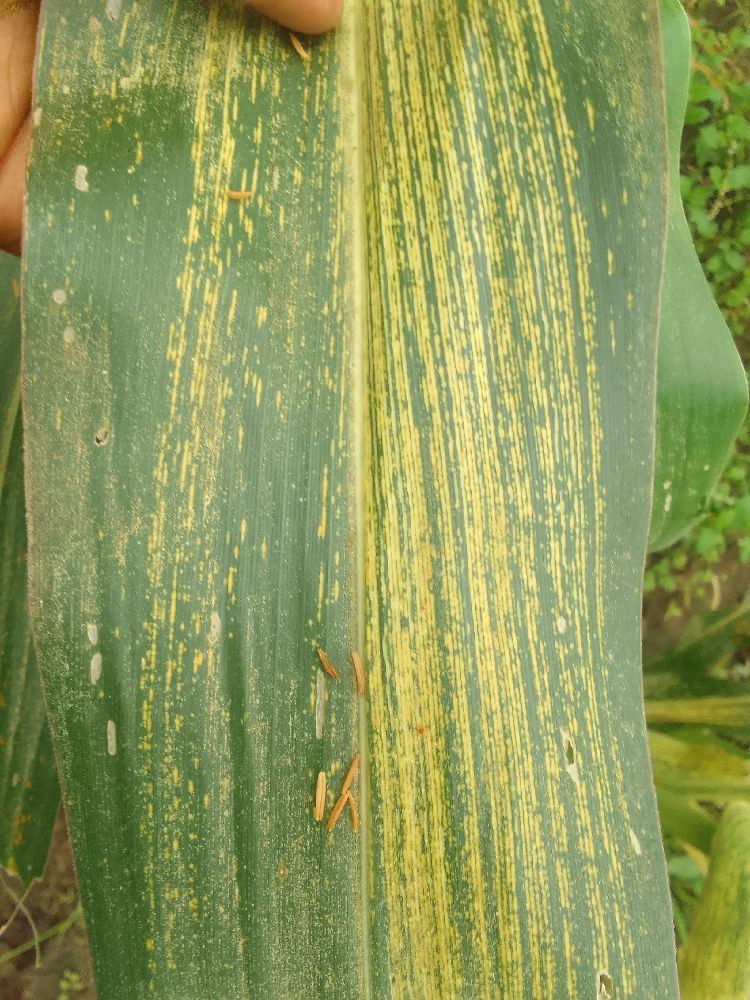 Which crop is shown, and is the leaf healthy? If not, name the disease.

maize, maize streak virus
